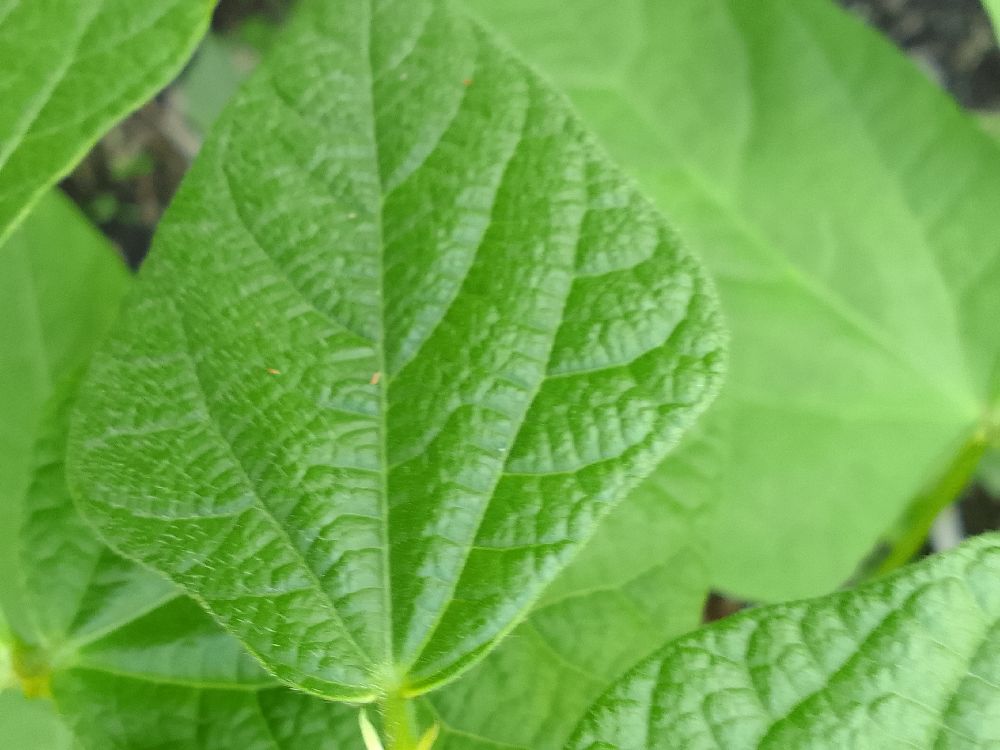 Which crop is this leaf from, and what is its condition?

common bean, healthy
